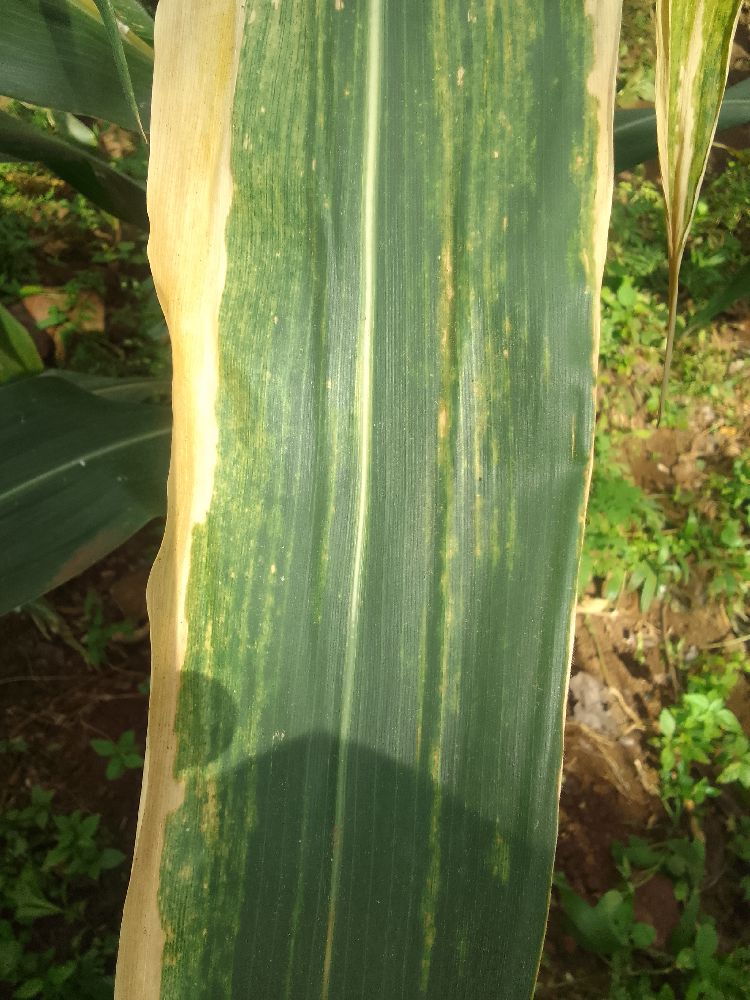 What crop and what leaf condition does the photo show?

maize, maize lethal necrosis
